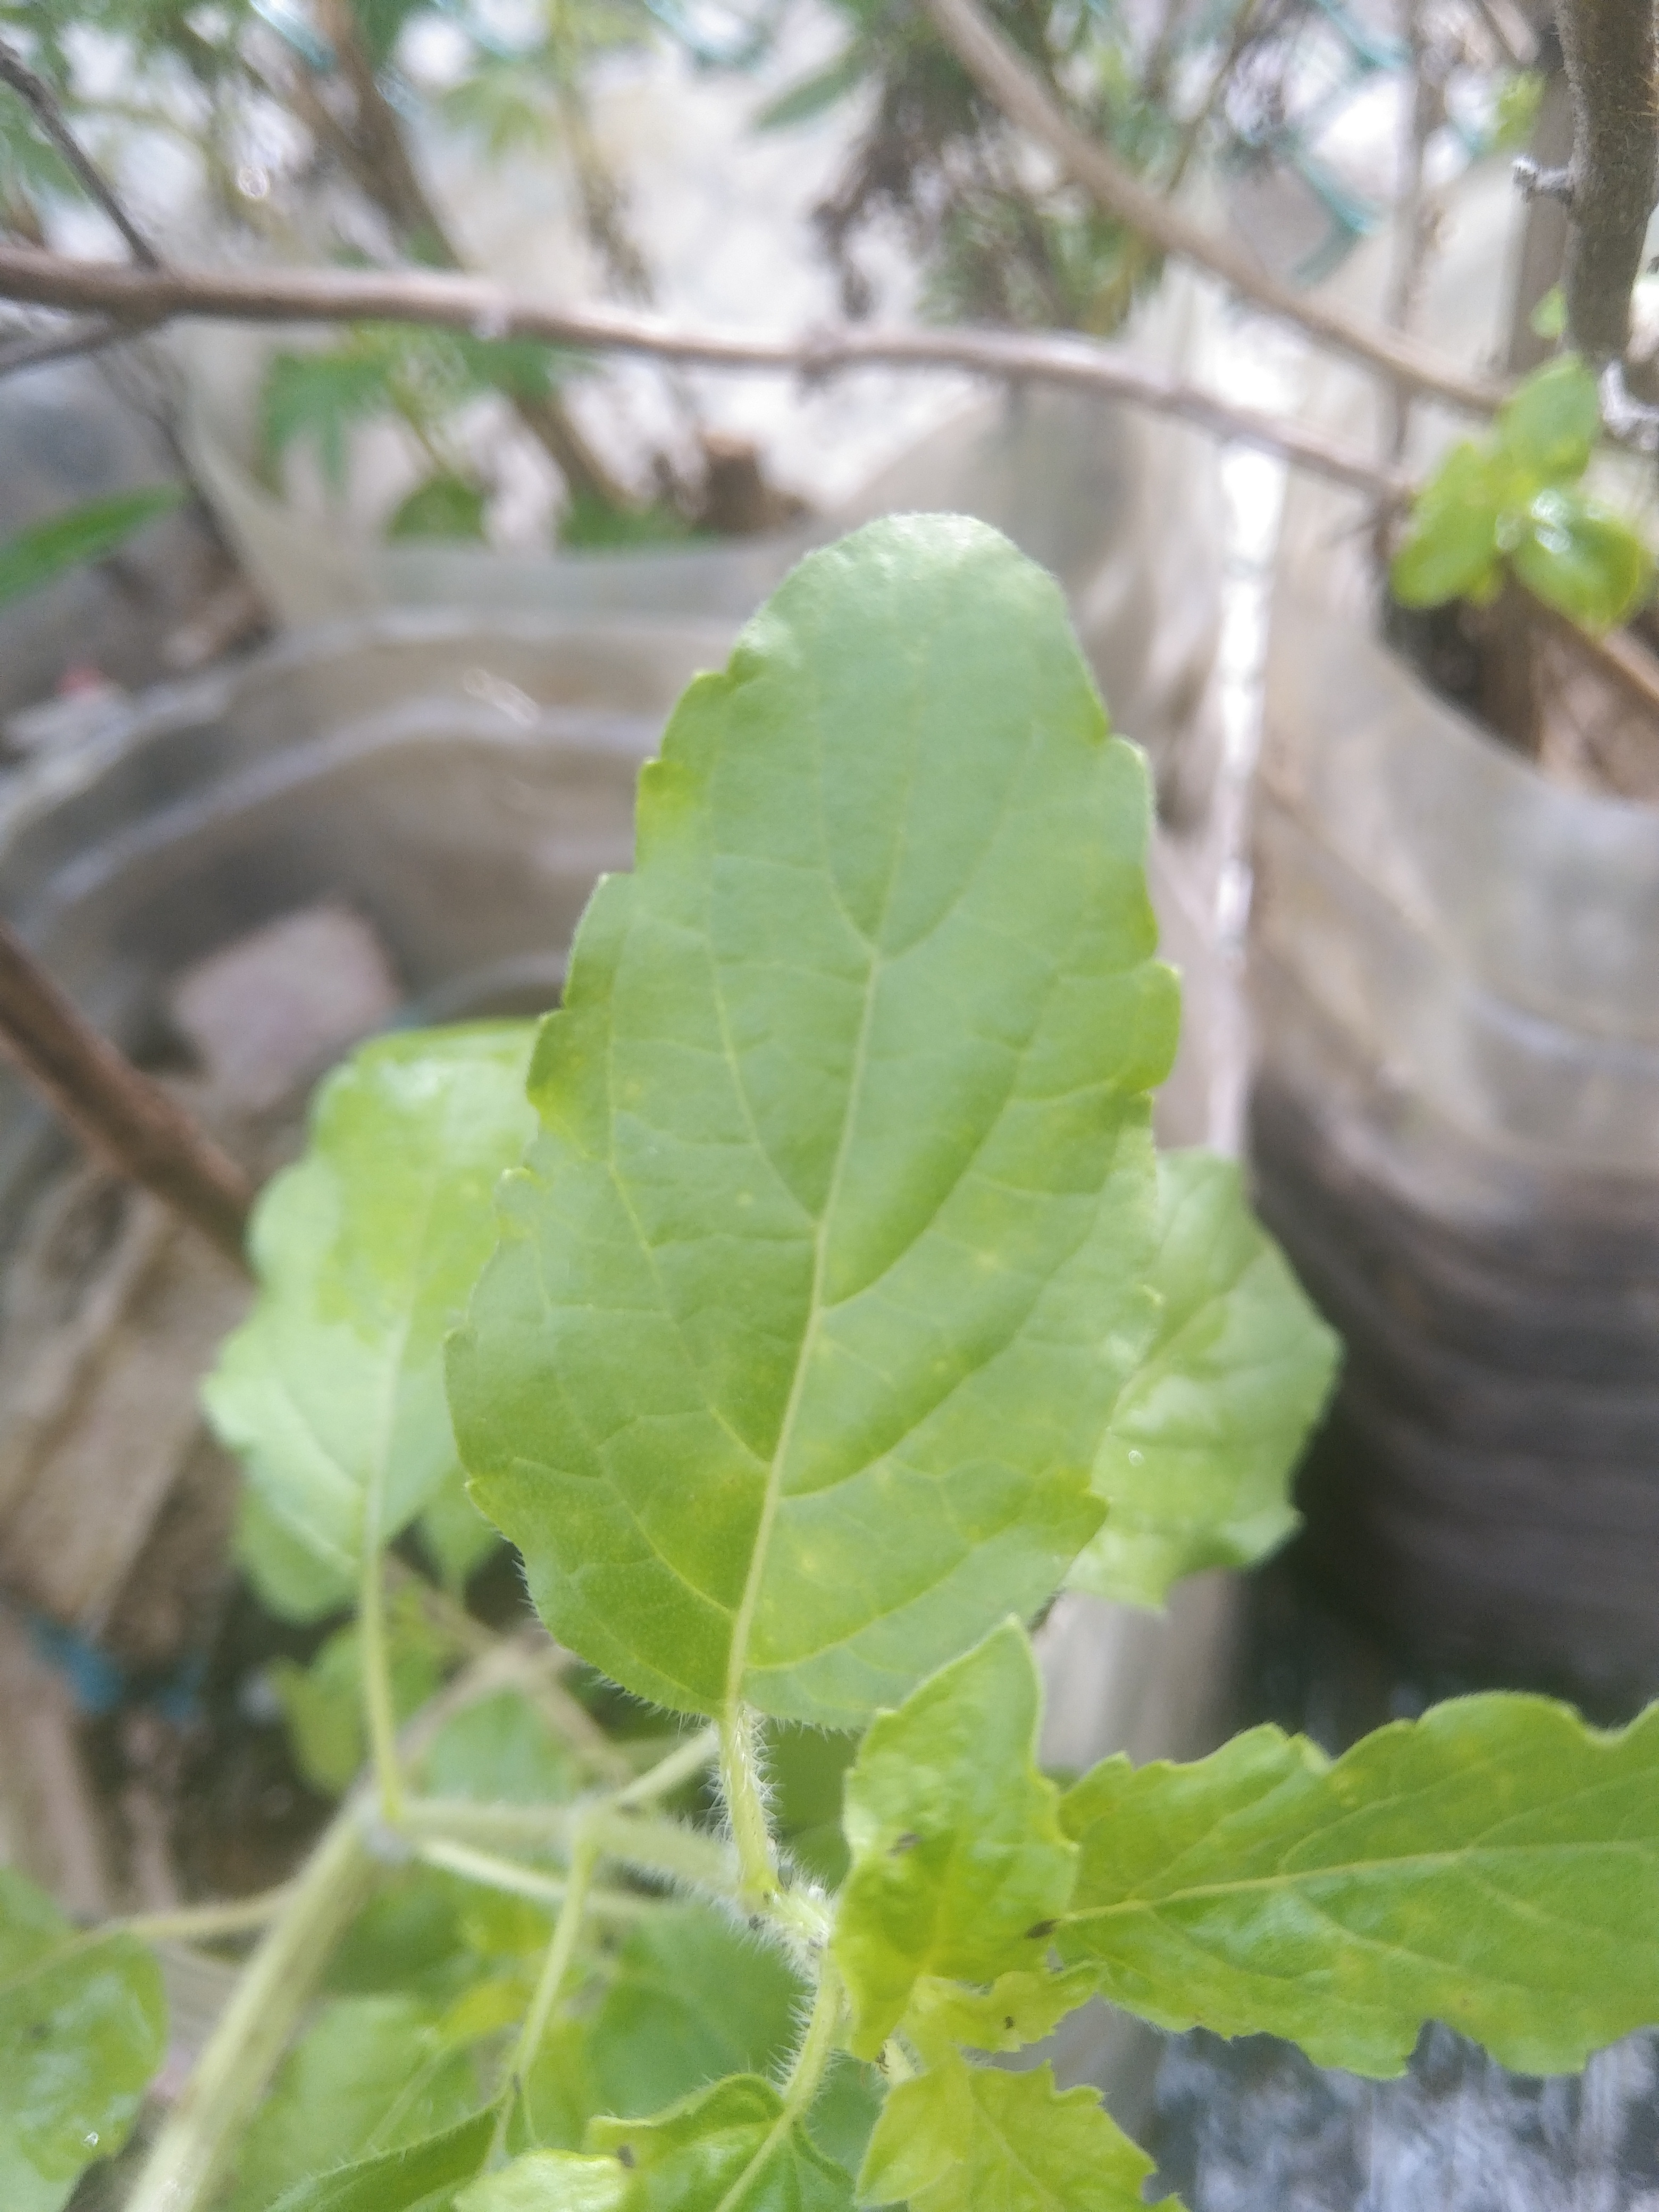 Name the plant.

tulshi
